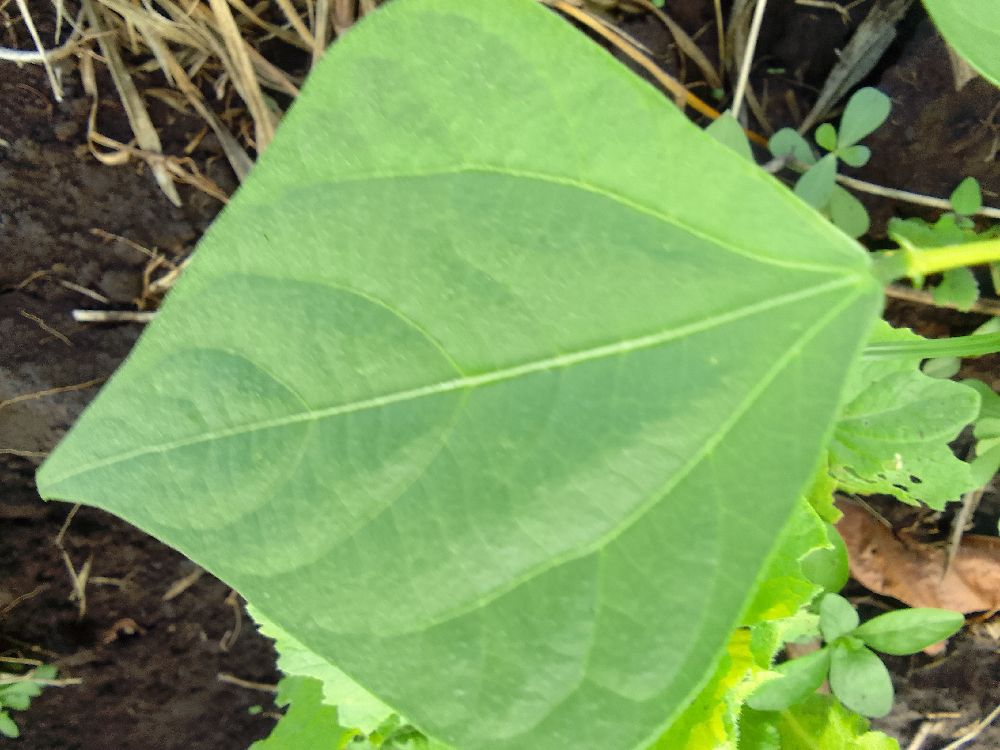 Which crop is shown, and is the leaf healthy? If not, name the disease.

common bean, healthy
